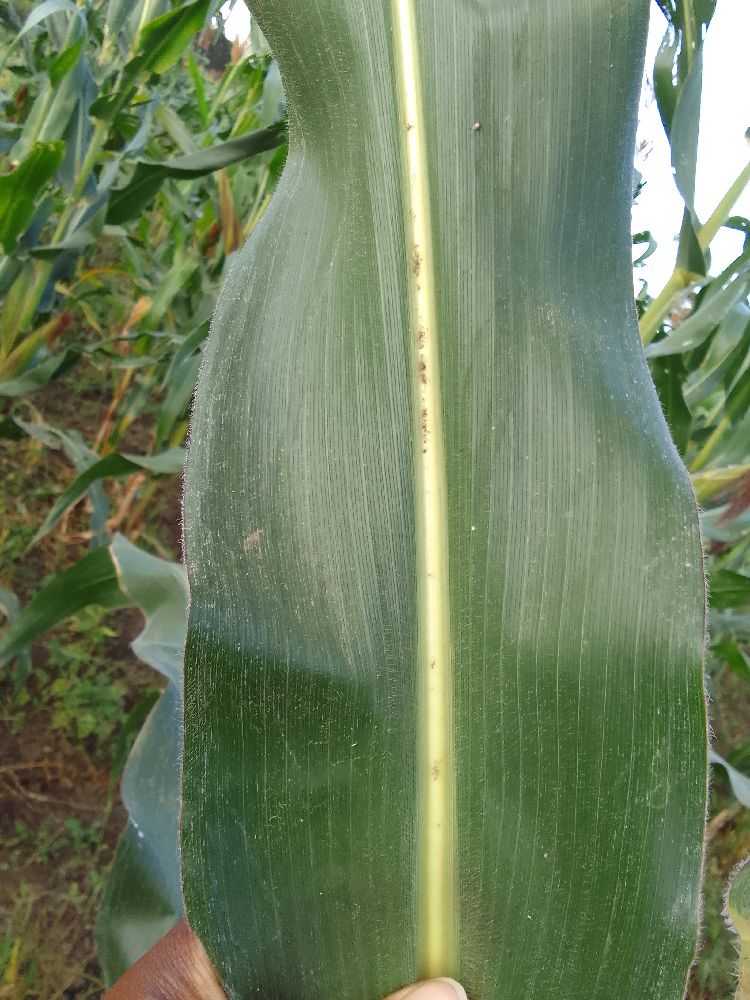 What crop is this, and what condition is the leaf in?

maize, healthy
